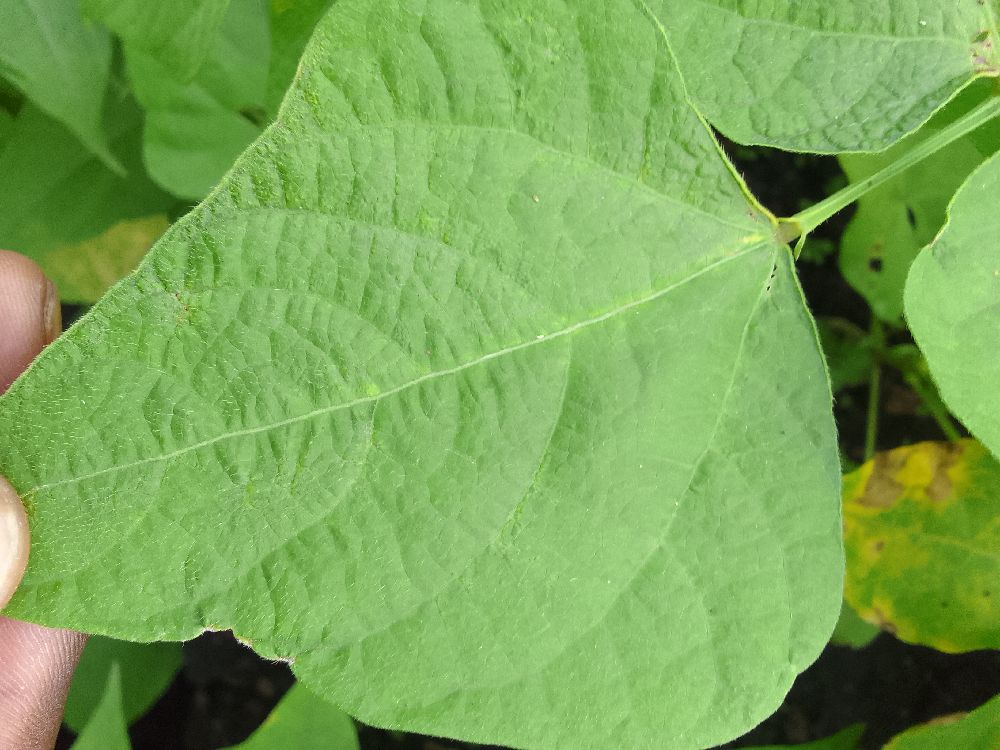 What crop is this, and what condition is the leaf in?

common bean, healthy
